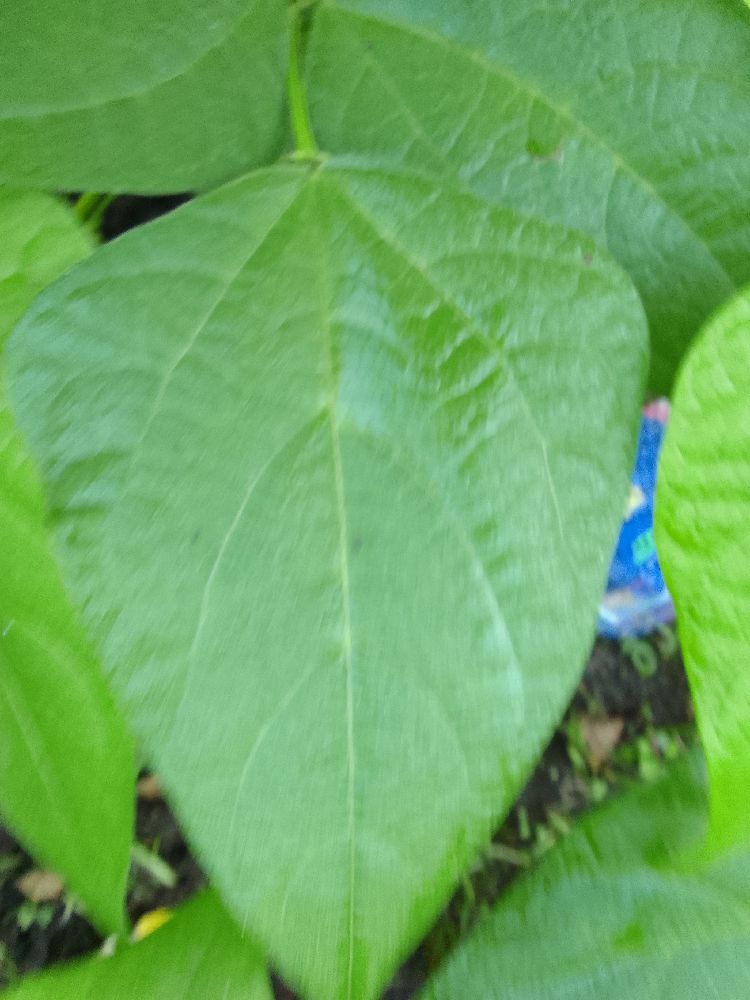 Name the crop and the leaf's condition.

common bean, healthy
